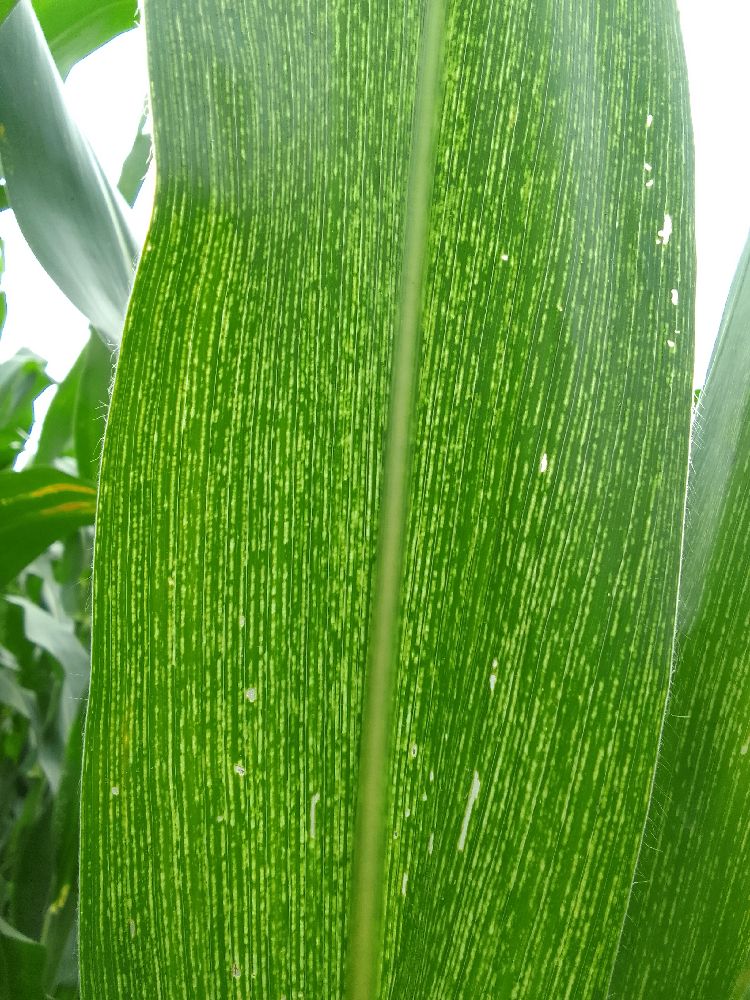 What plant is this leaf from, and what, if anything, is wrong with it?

maize, maize streak virus
